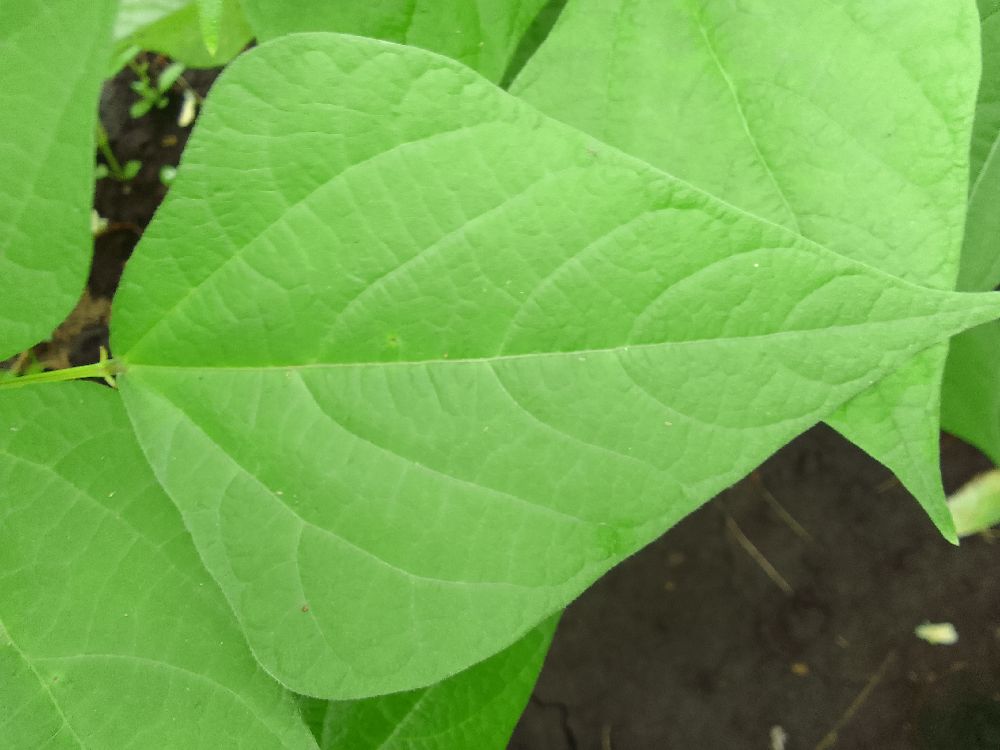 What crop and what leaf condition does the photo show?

common bean, healthy
